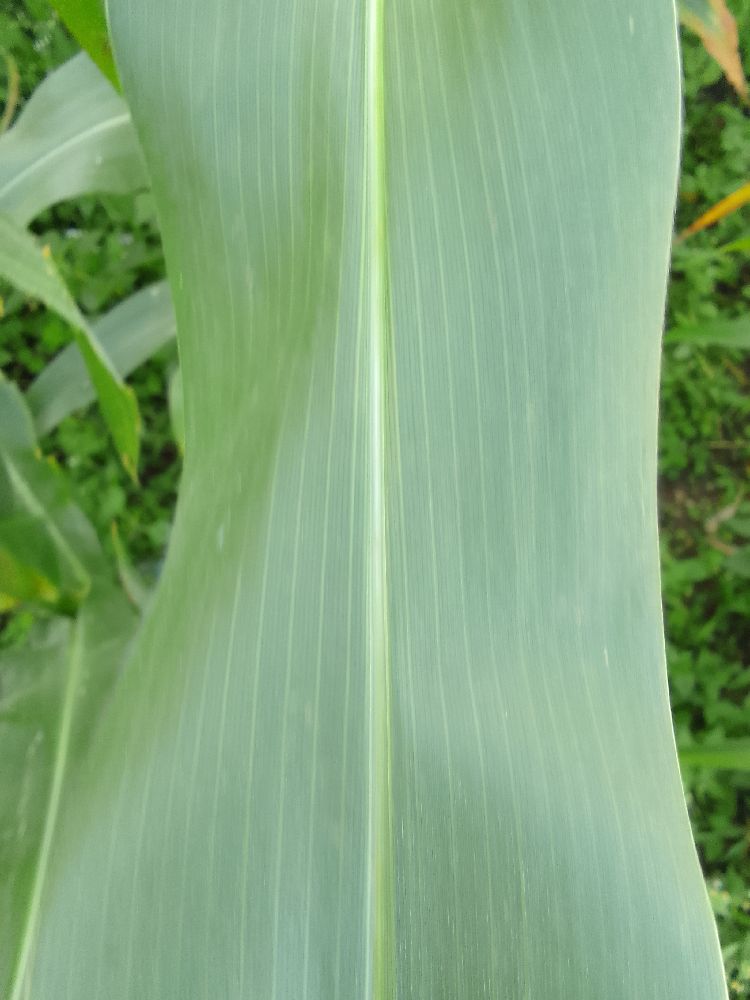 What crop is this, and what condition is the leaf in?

maize, healthy
